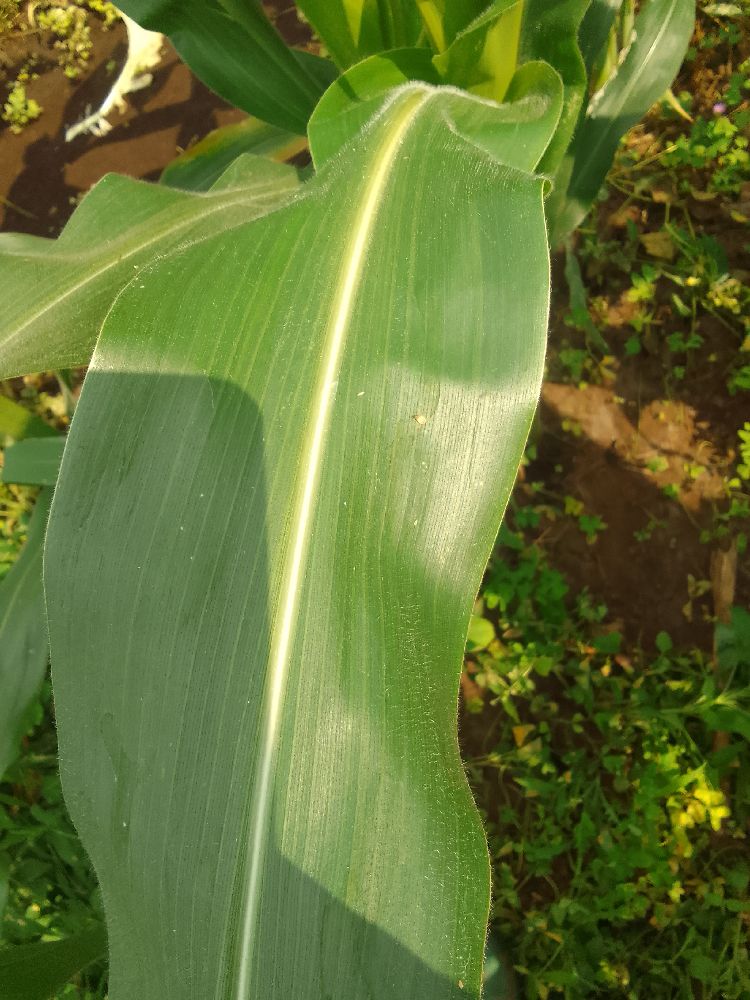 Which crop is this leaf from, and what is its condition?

maize, healthy
